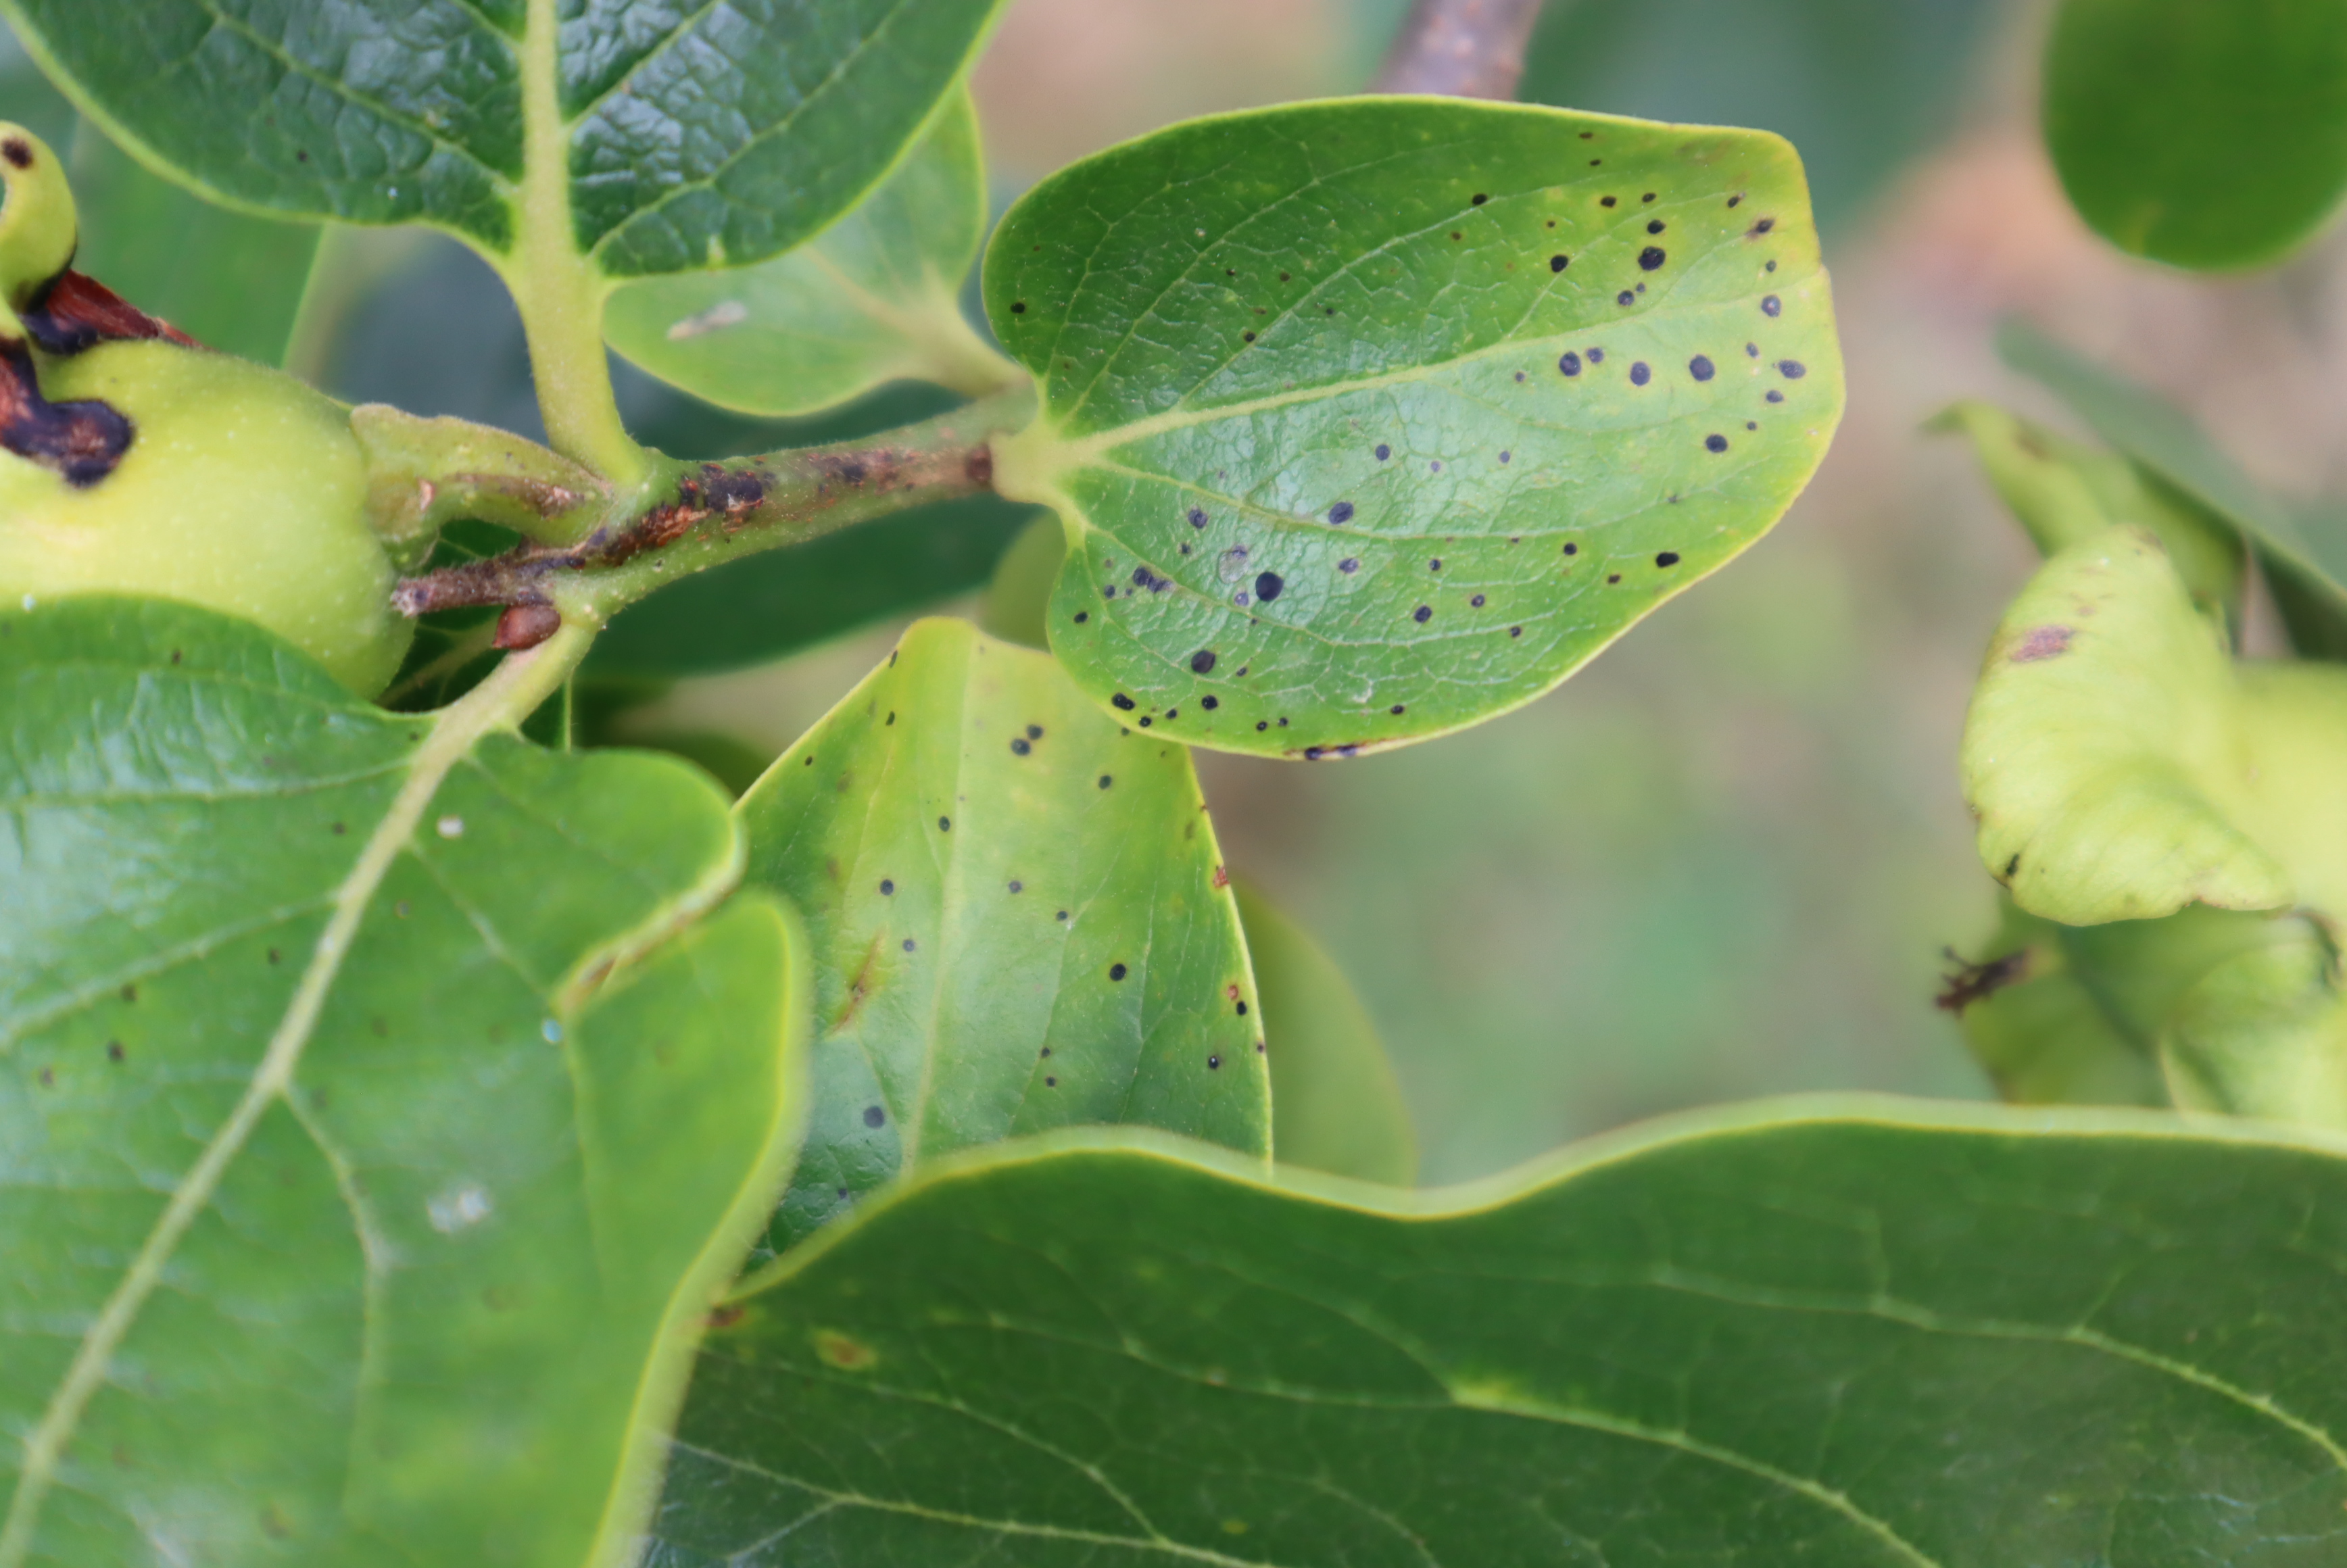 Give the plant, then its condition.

persimmon, anthracnose, phytophagous
